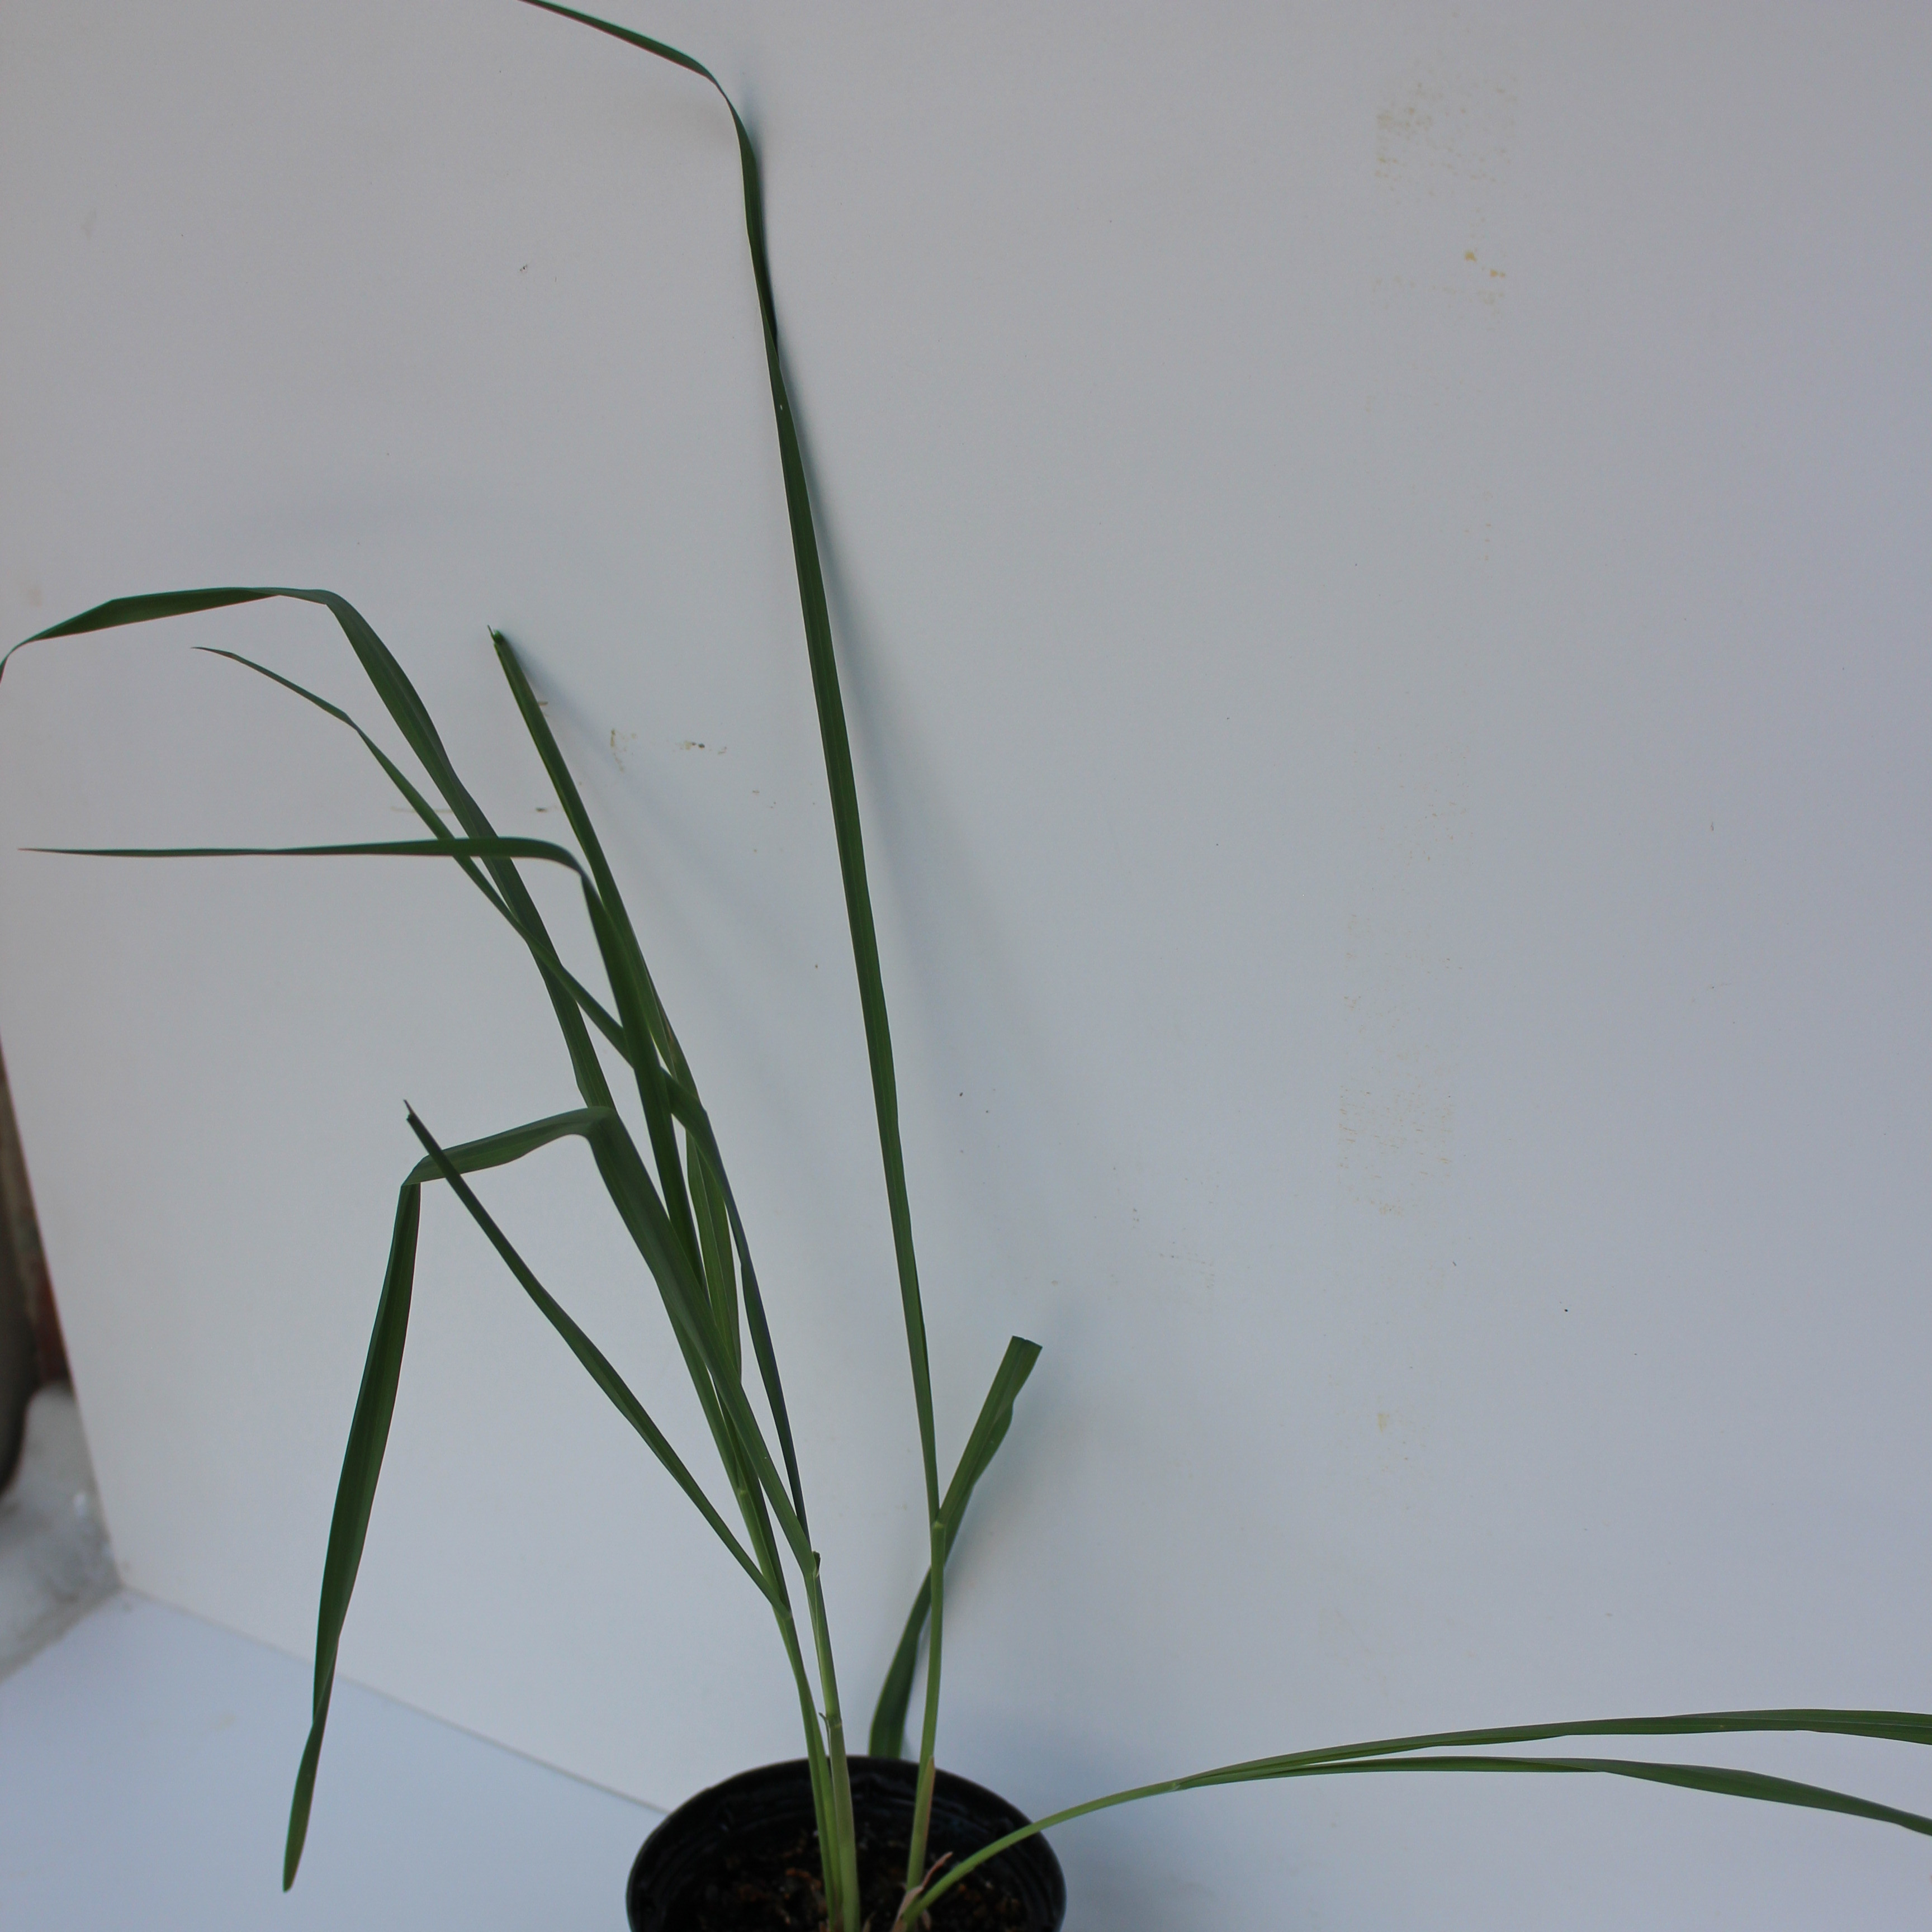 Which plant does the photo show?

Avena sterilis
